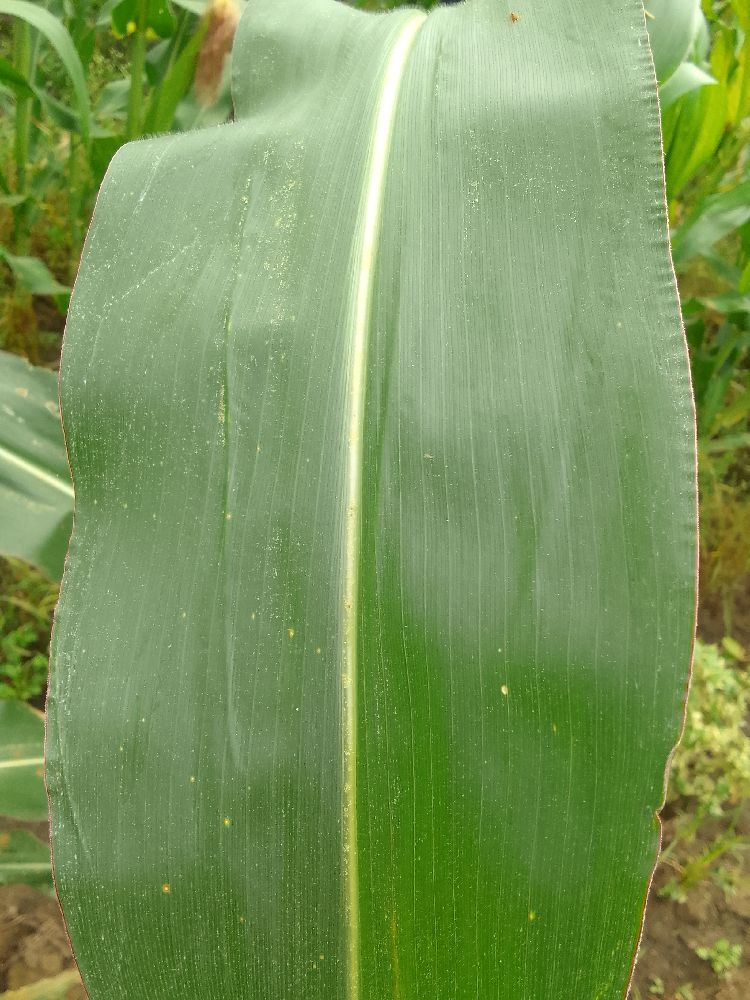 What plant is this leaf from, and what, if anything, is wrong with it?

maize, healthy
